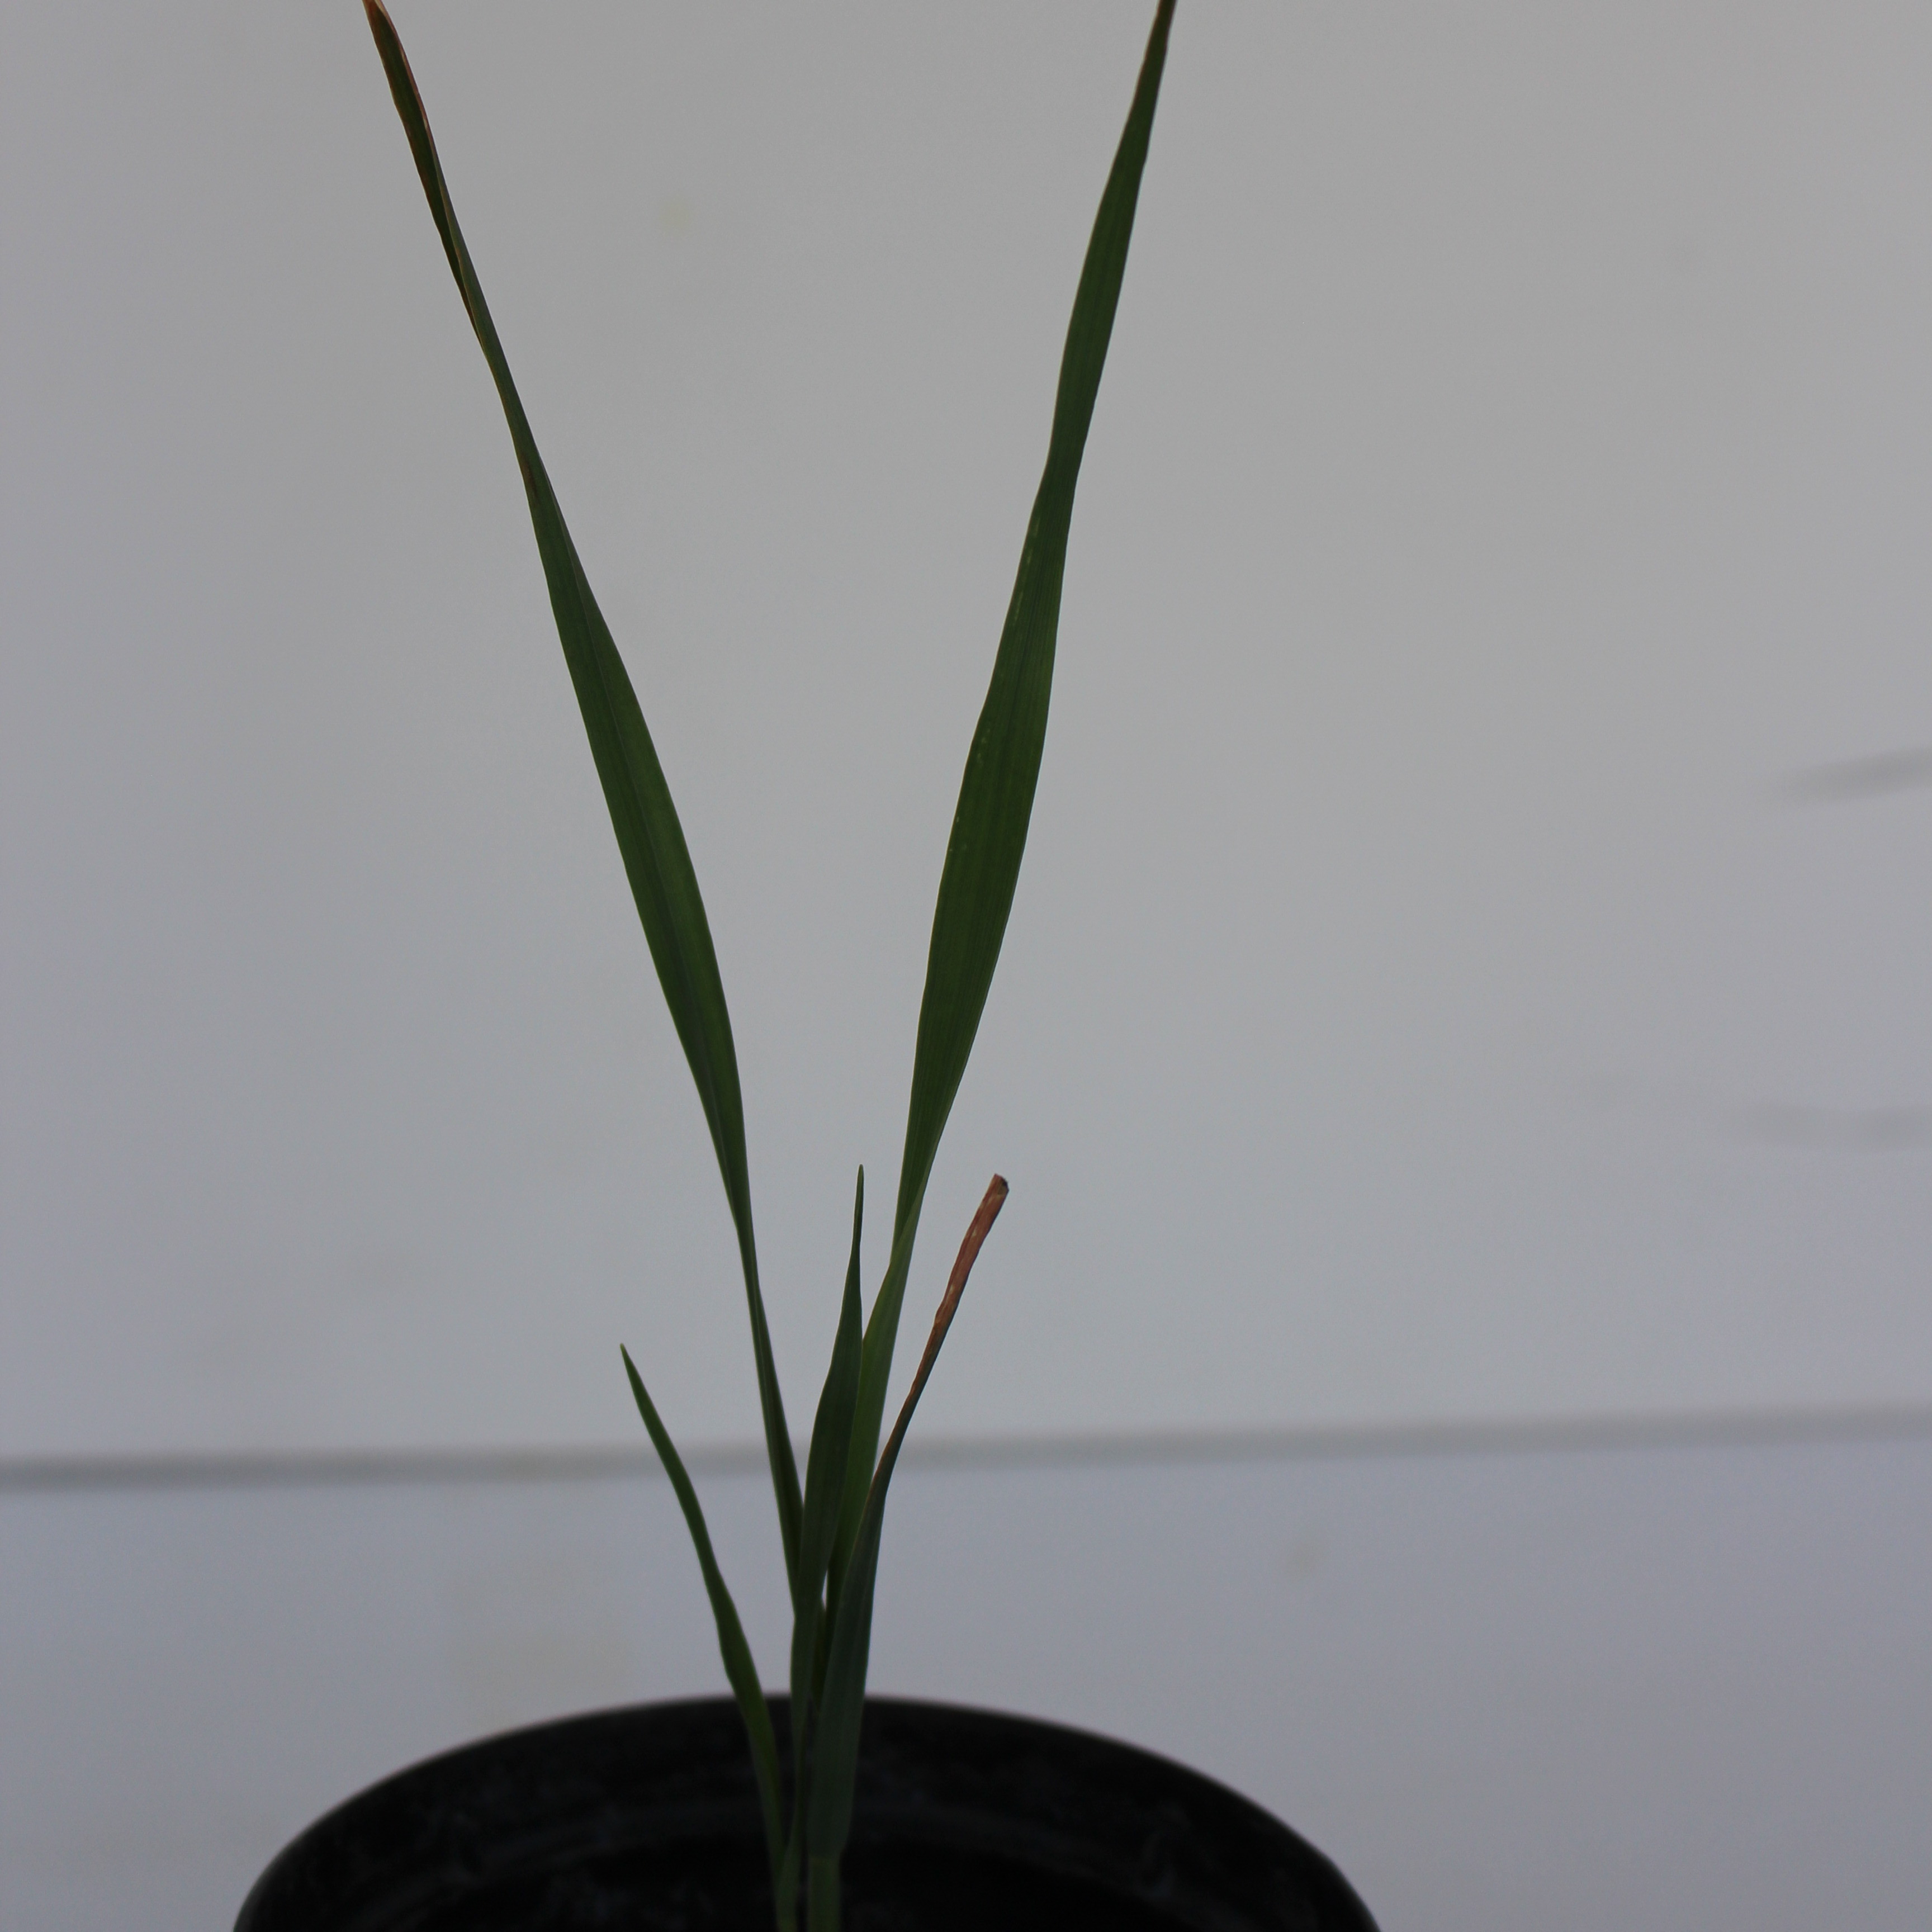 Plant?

Avena sterilis
